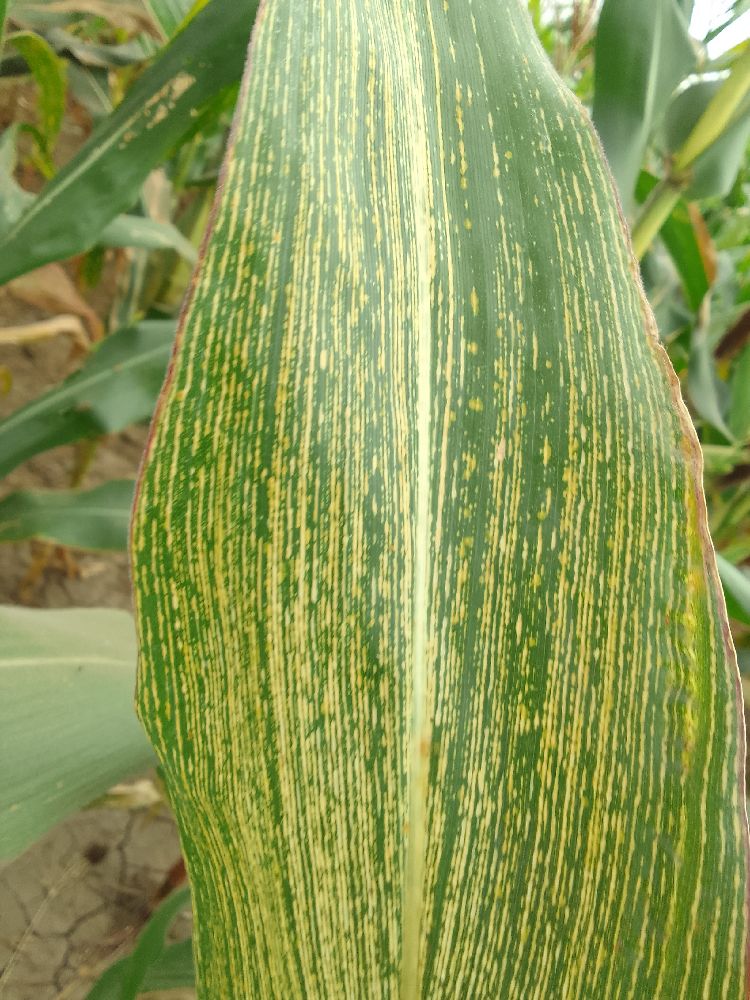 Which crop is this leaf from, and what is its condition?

maize, maize streak virus
